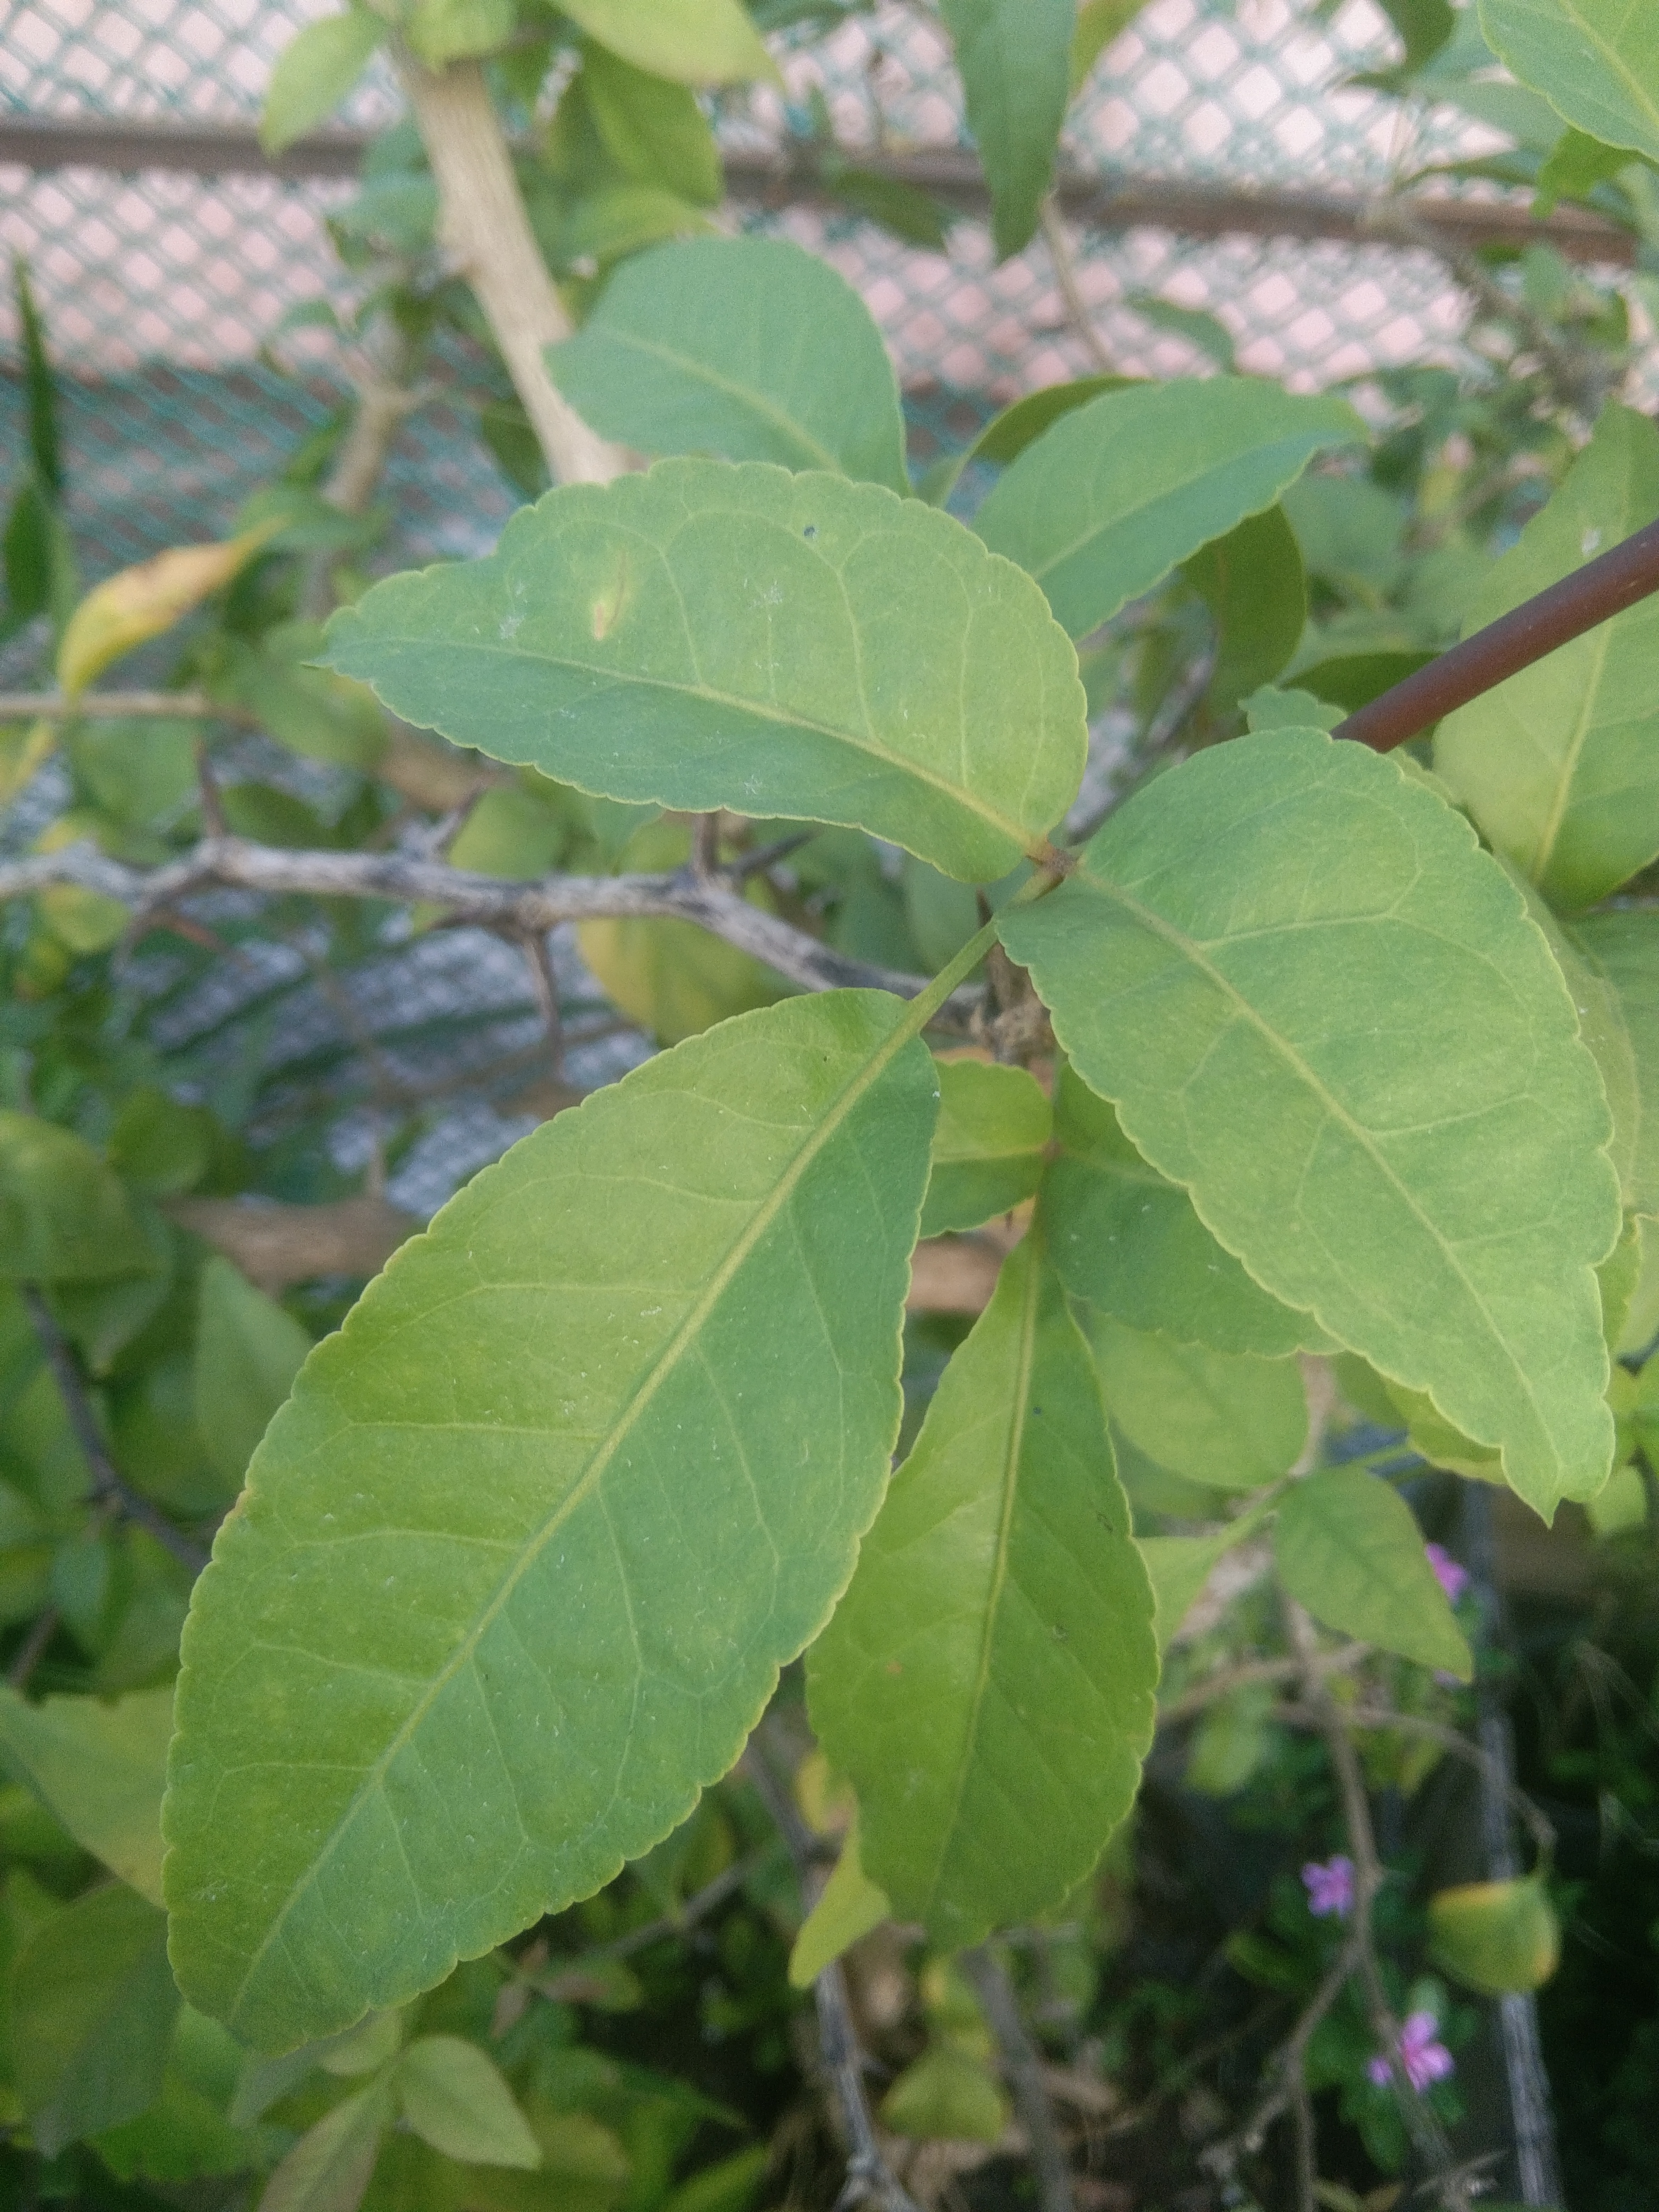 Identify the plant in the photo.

wood apple
